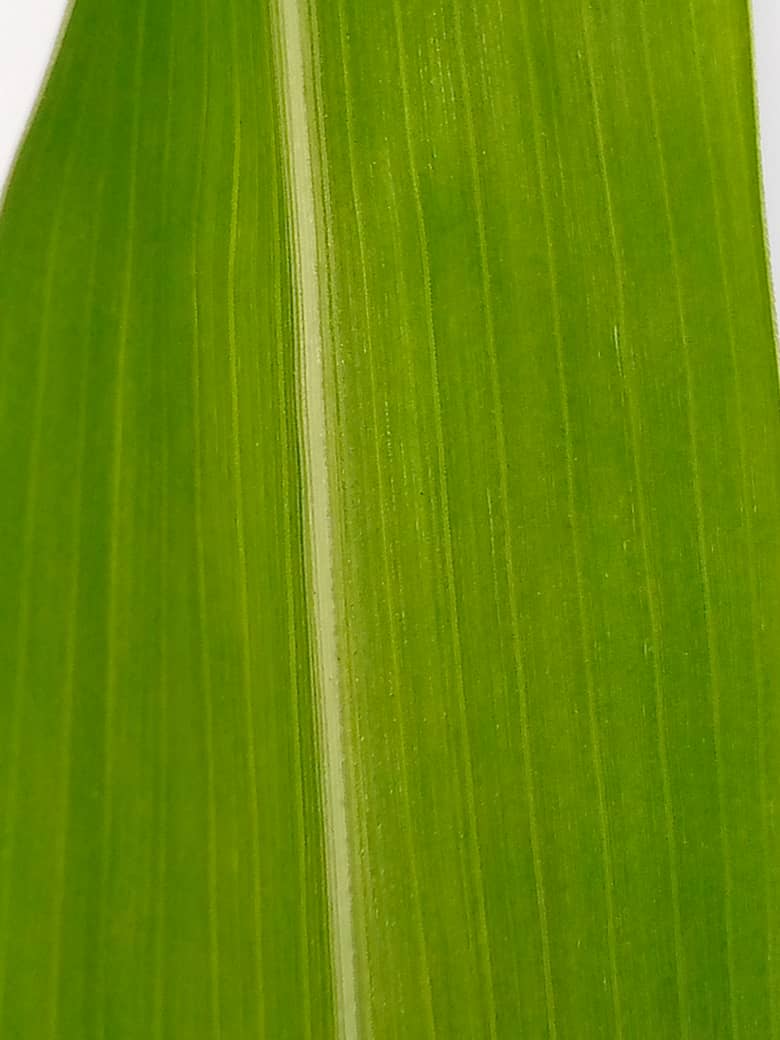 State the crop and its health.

pearl millet, healthy leaves
